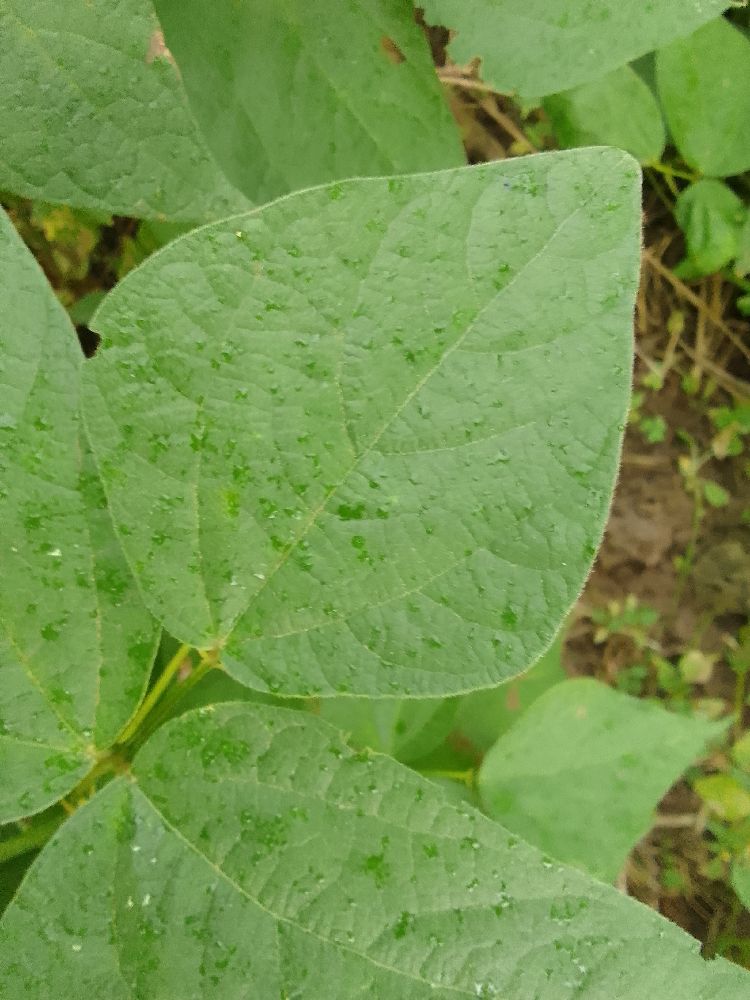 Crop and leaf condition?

common bean, healthy
